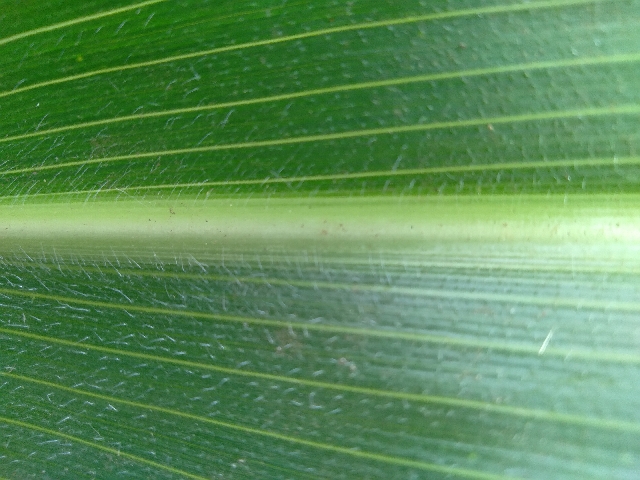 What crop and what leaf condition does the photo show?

maize, healthy
